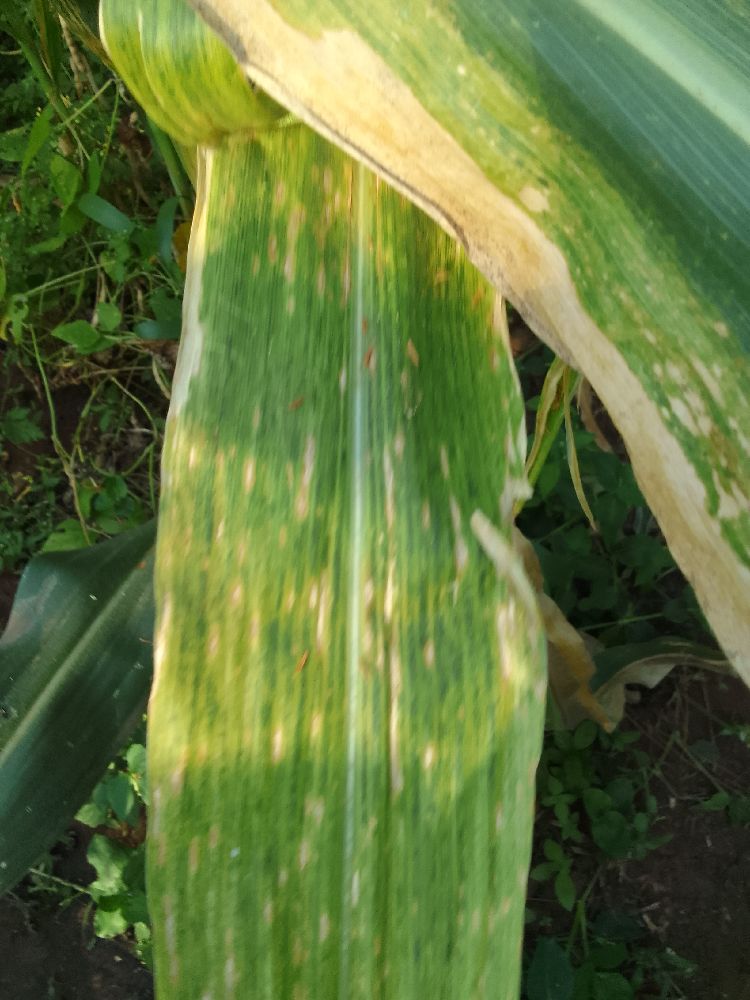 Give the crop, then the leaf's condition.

maize, maize lethal necrosis
